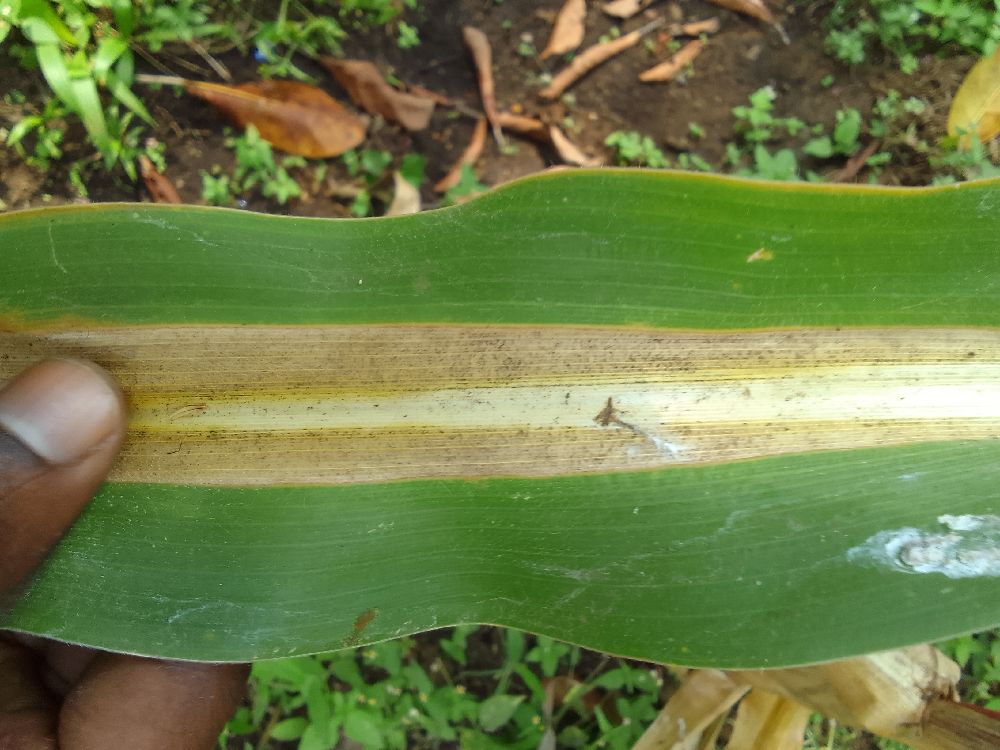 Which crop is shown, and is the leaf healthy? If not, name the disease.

maize, maize lethal necrosis
